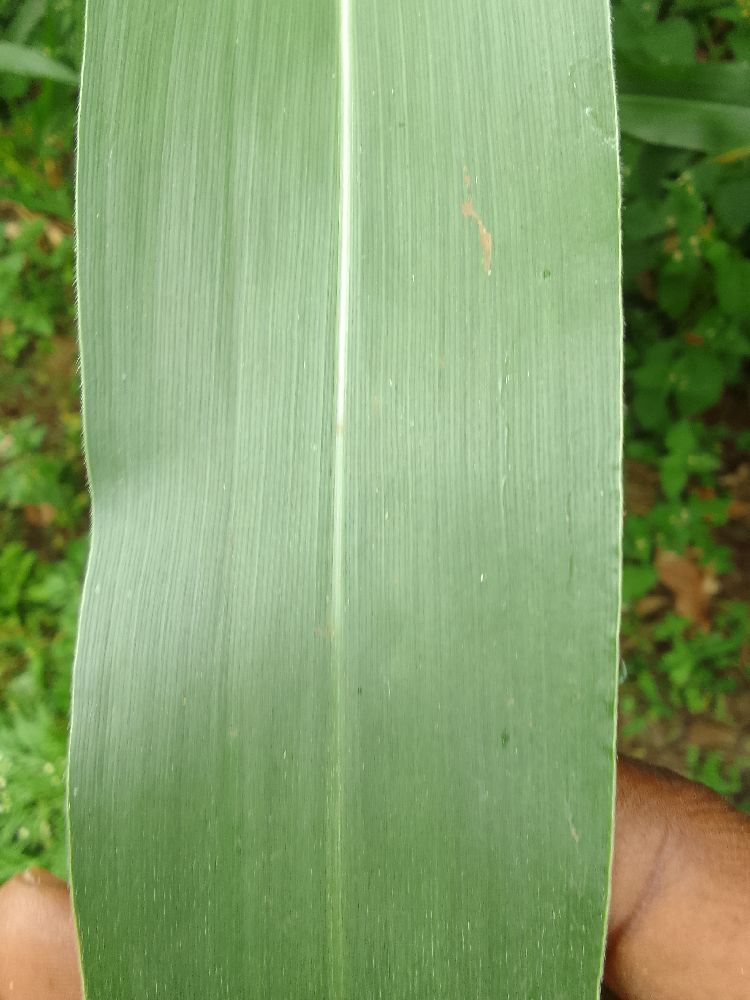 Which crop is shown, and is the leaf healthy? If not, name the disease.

maize, healthy
